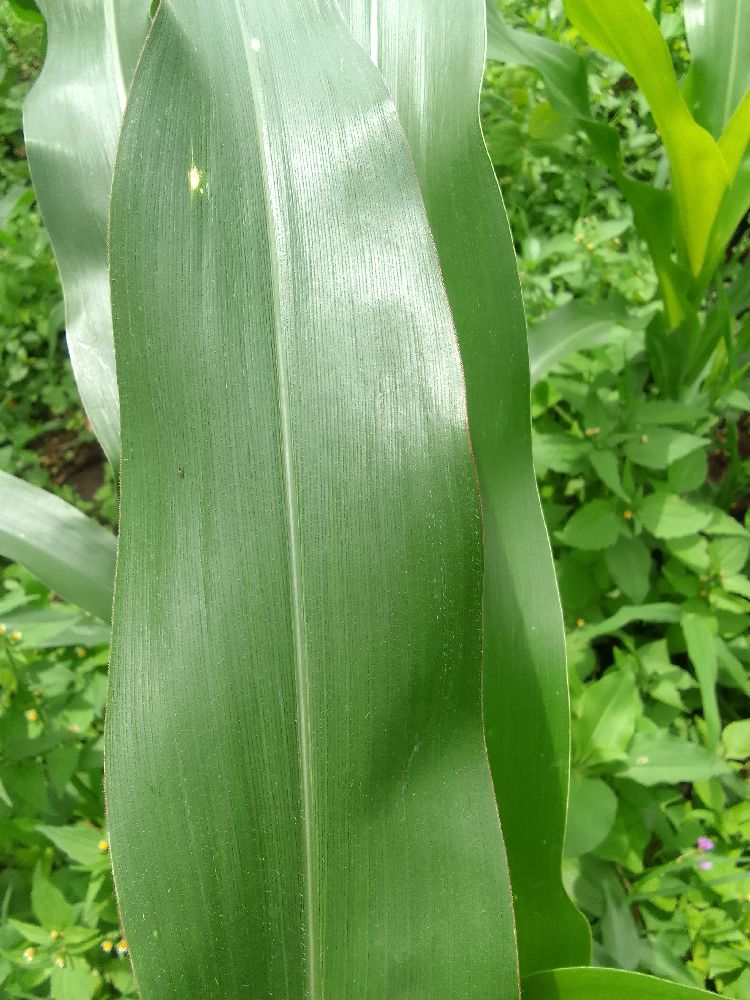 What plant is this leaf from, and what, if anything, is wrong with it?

maize, healthy
